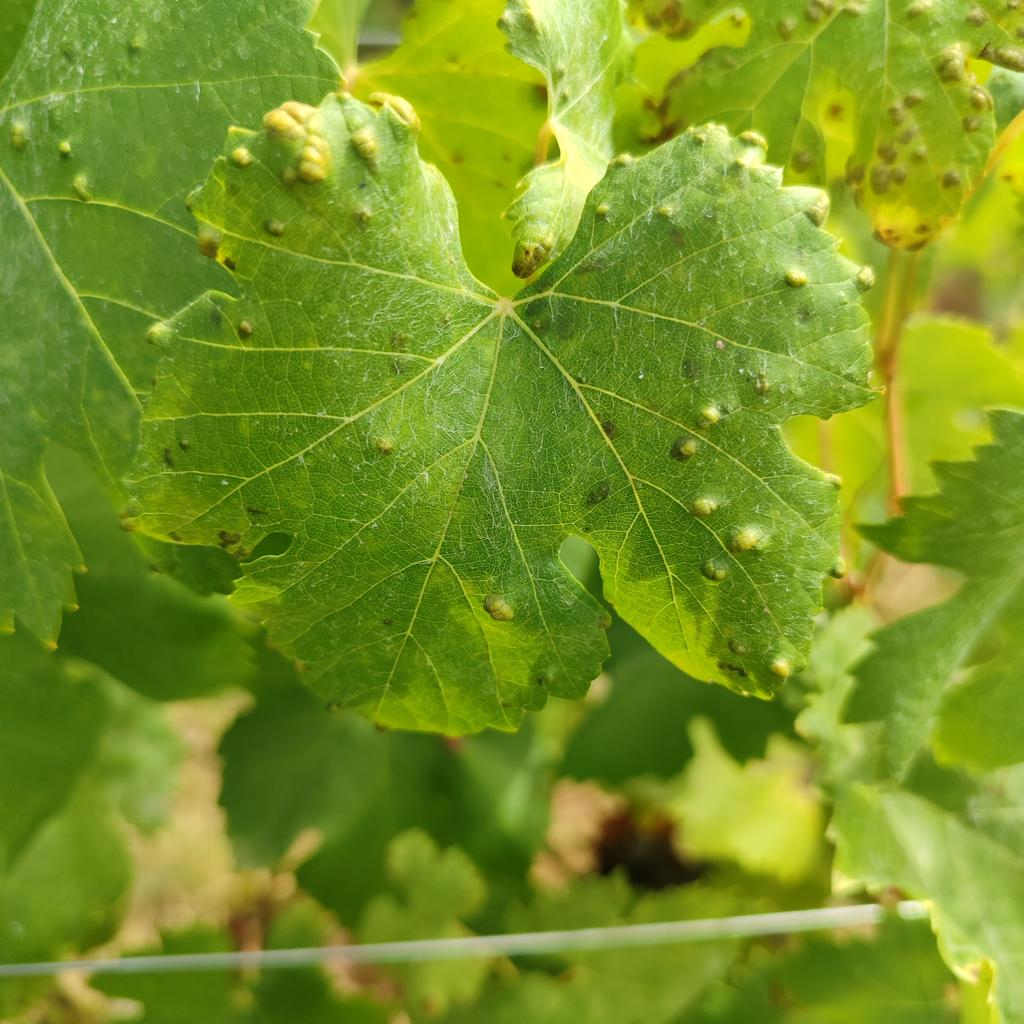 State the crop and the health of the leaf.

grapevine, erineum mite
